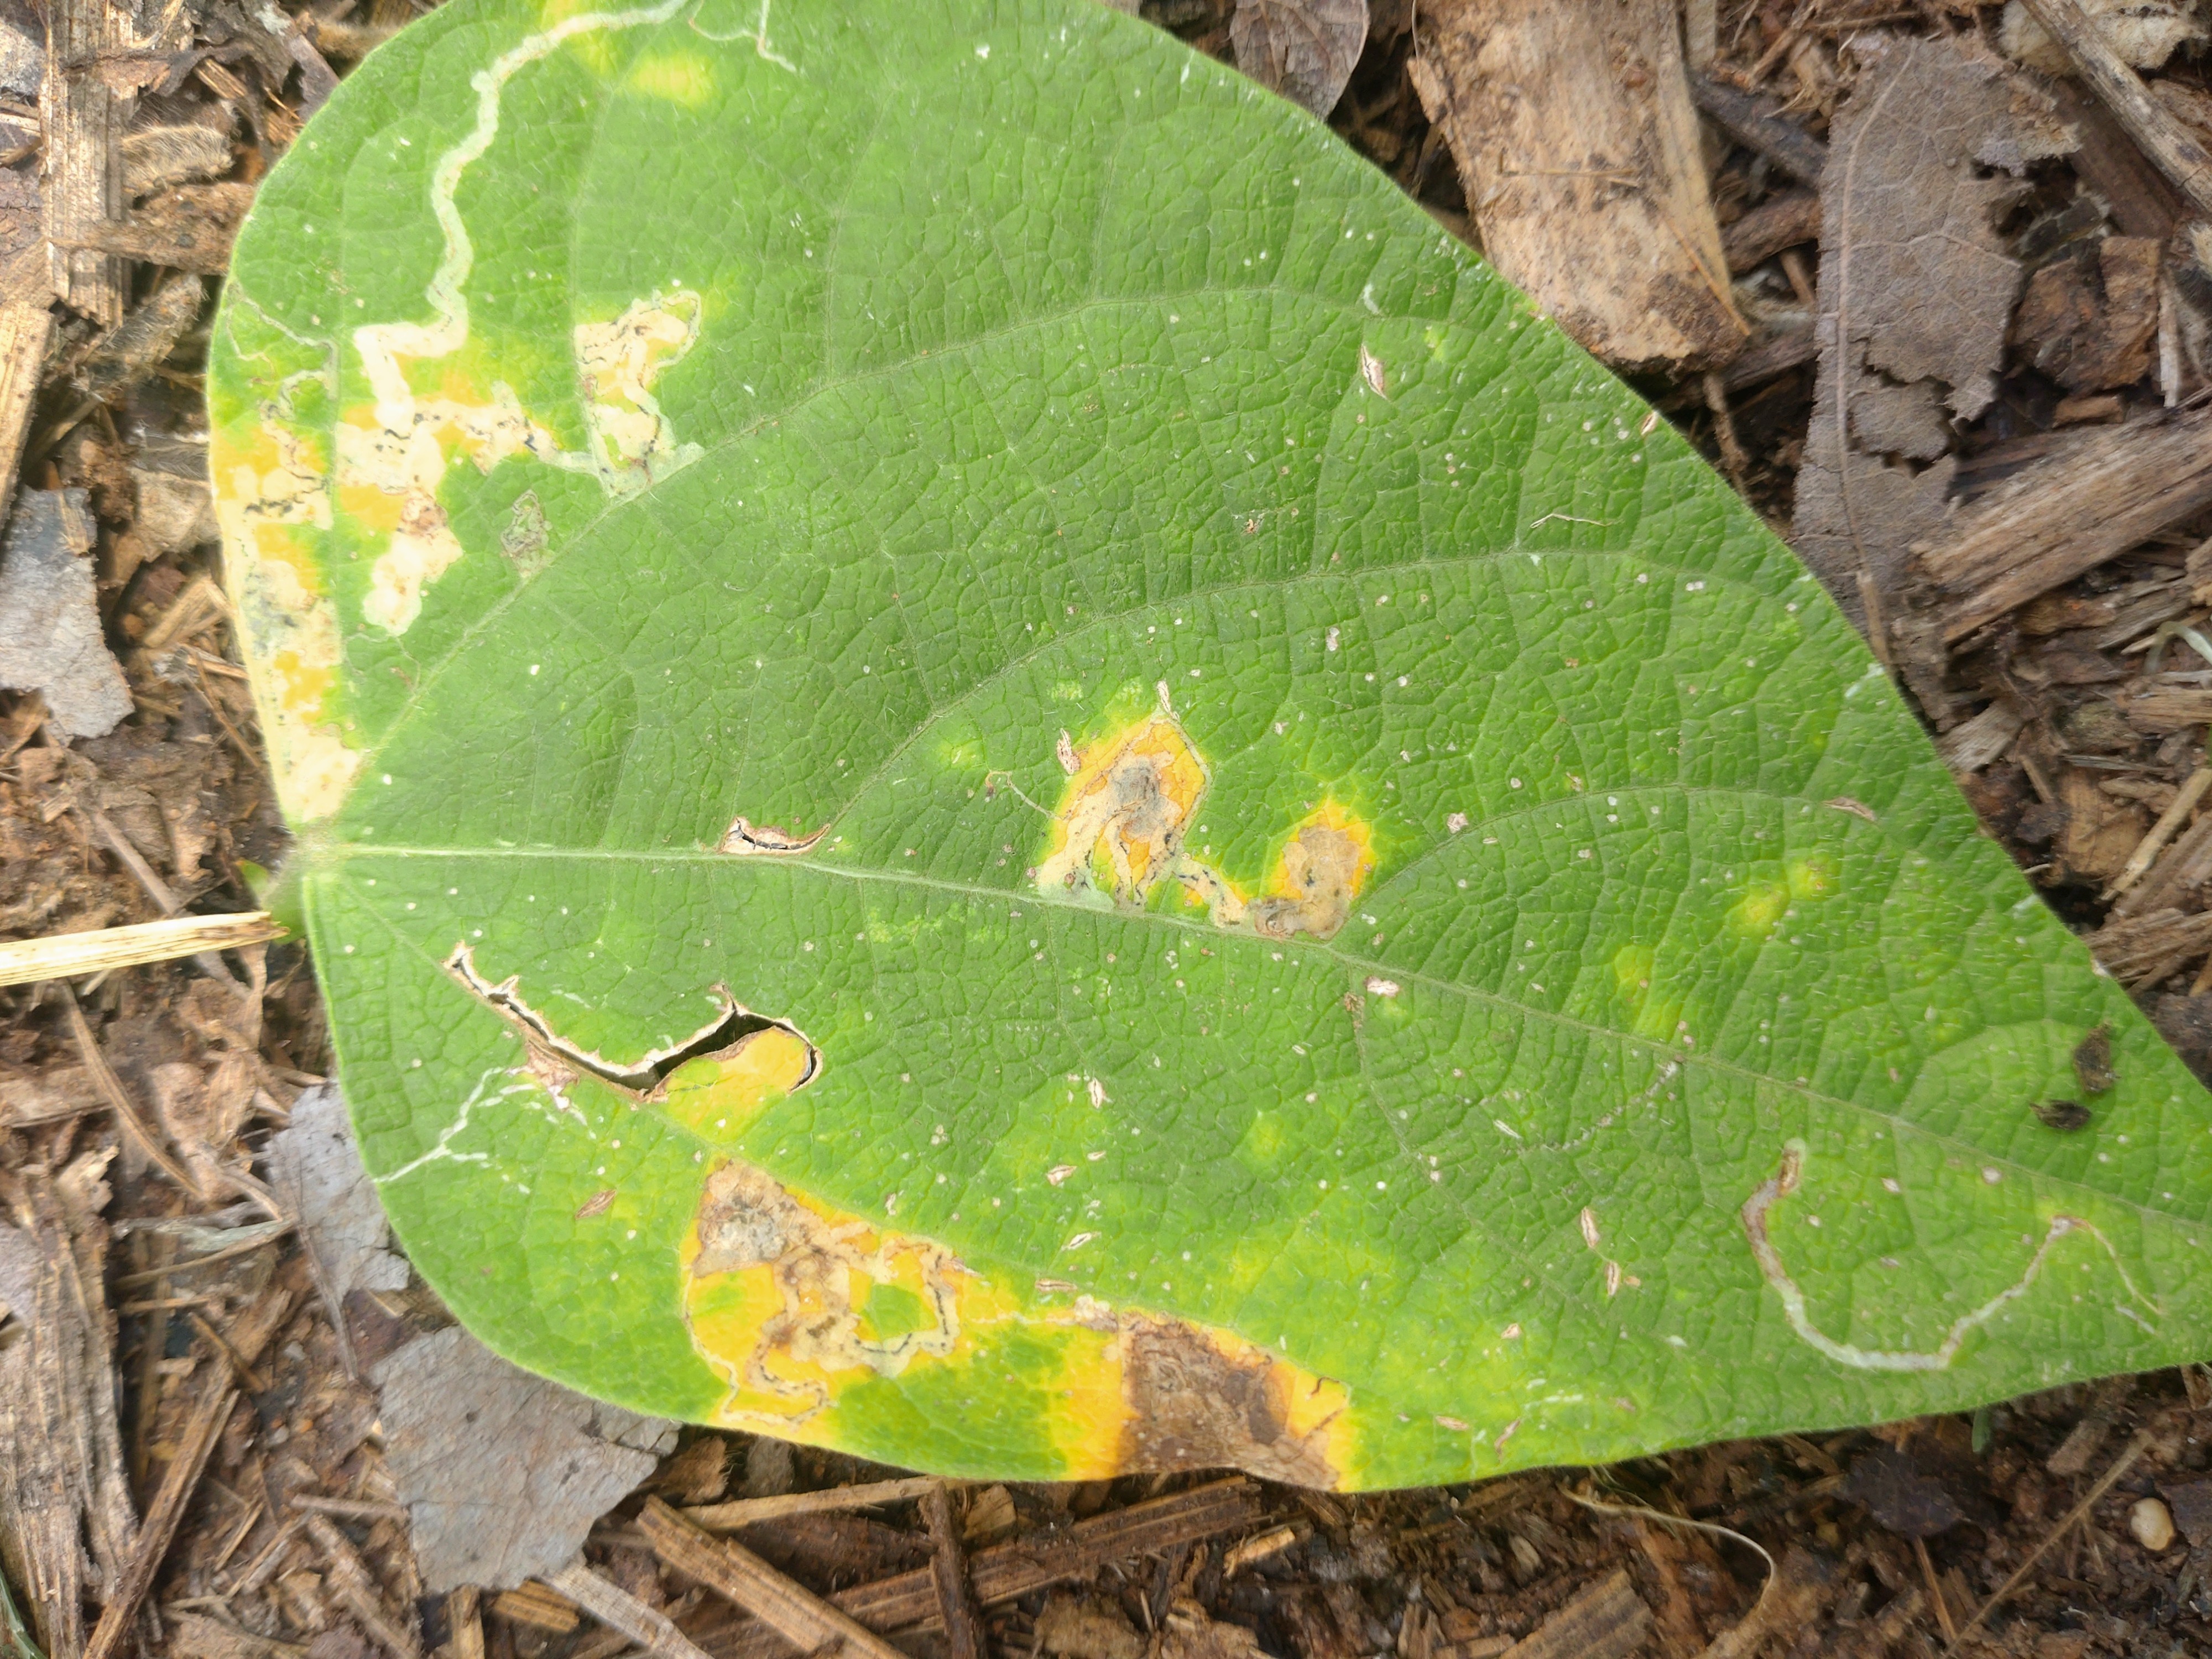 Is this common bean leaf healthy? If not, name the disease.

rust
